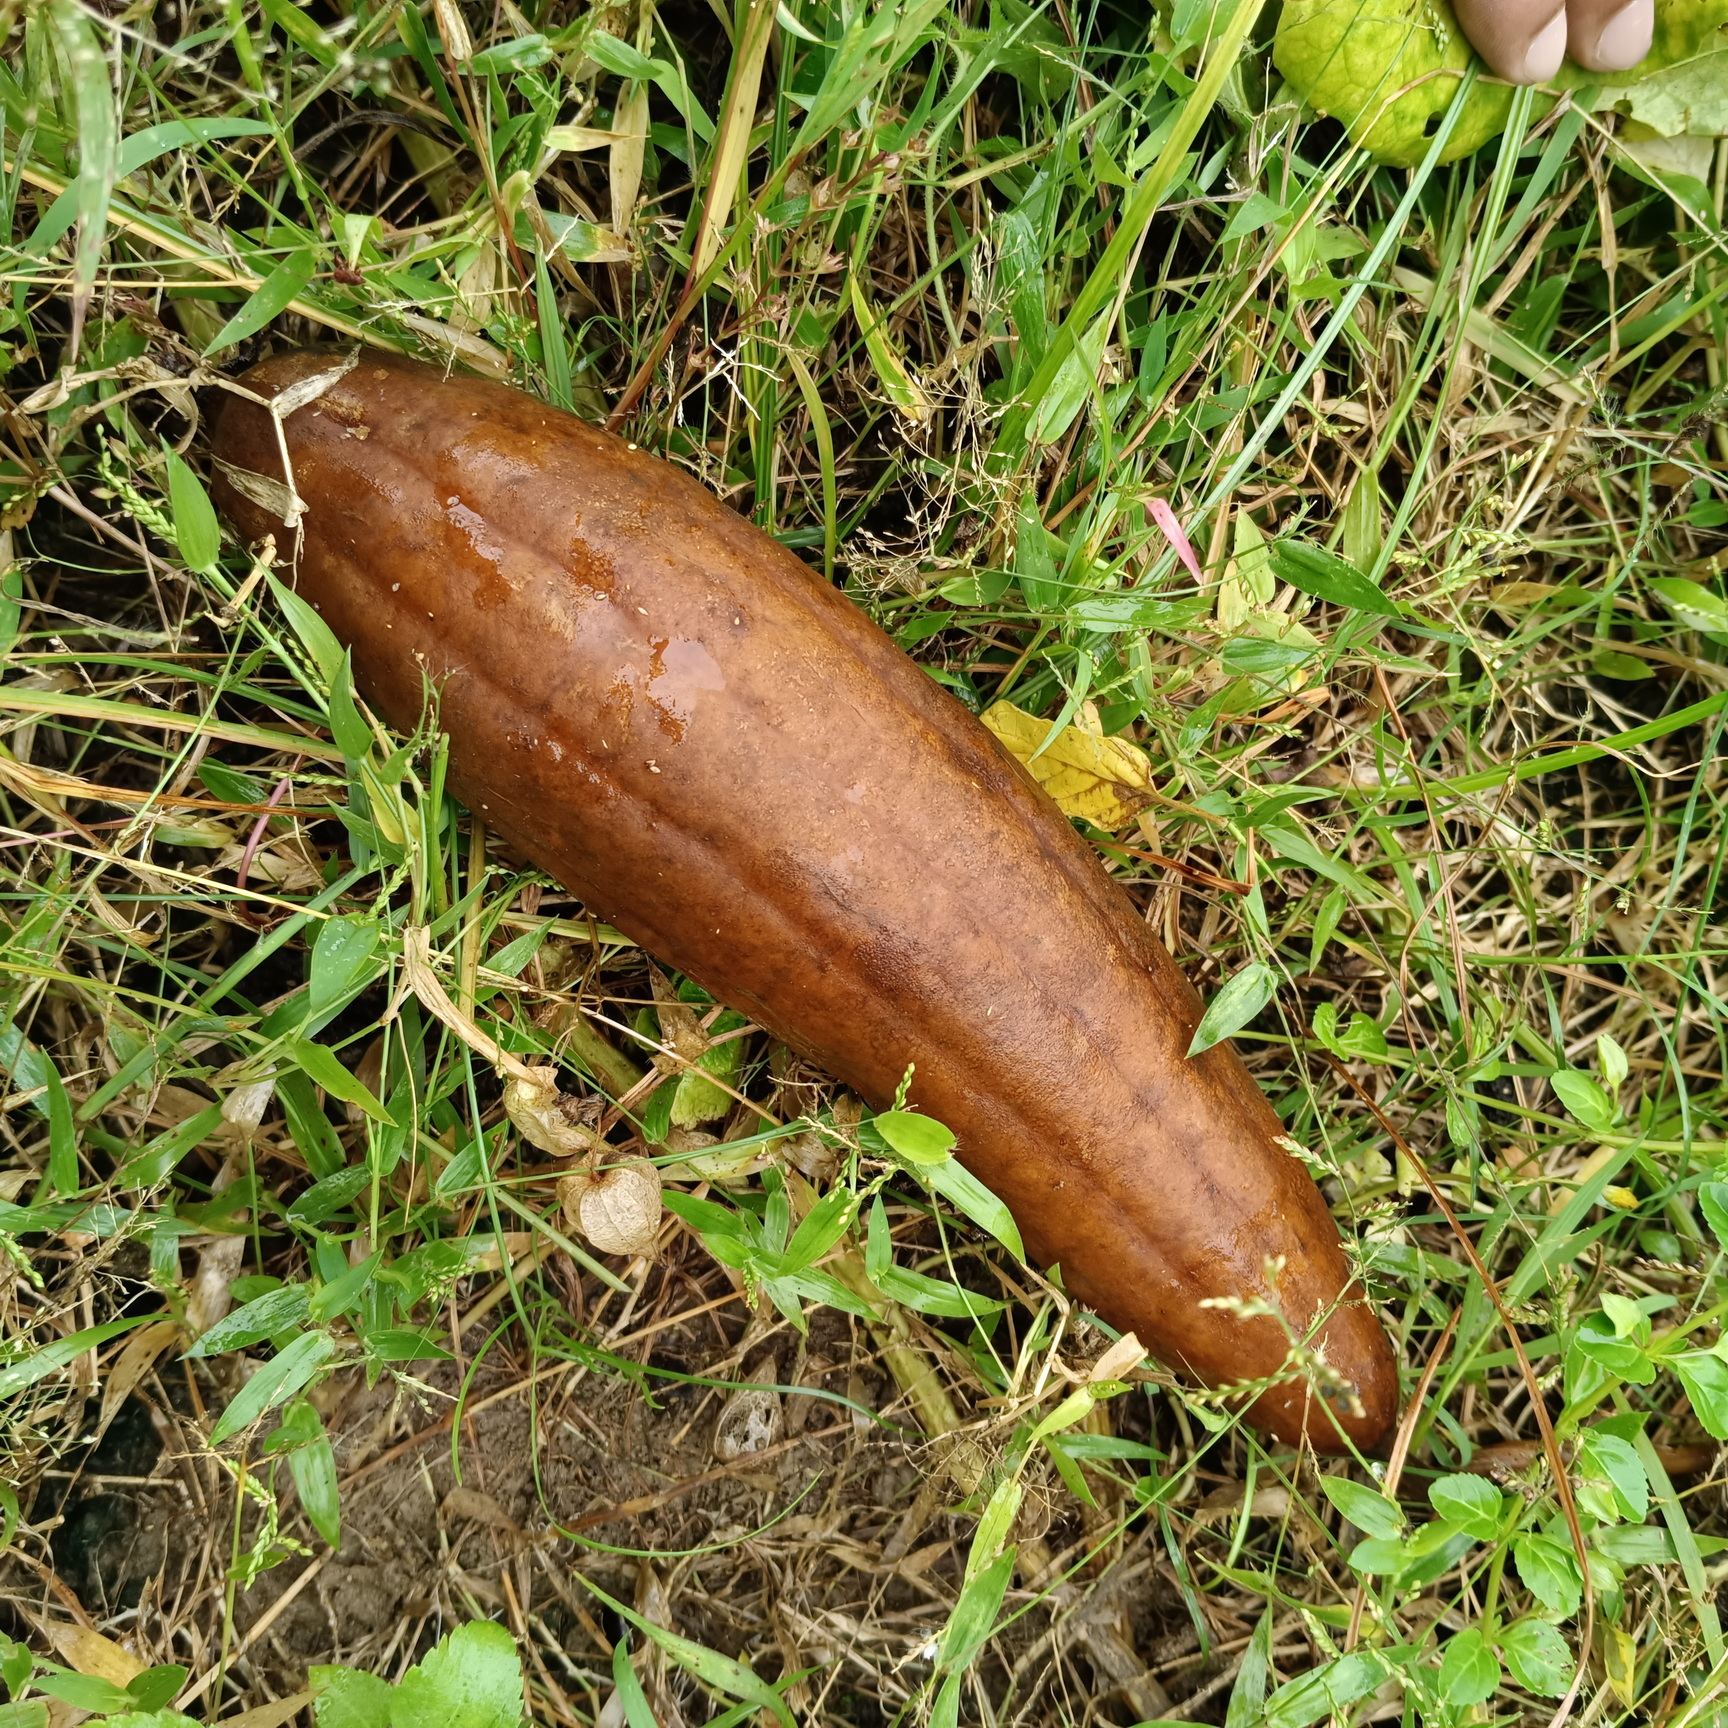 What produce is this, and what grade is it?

luffa, faulty
